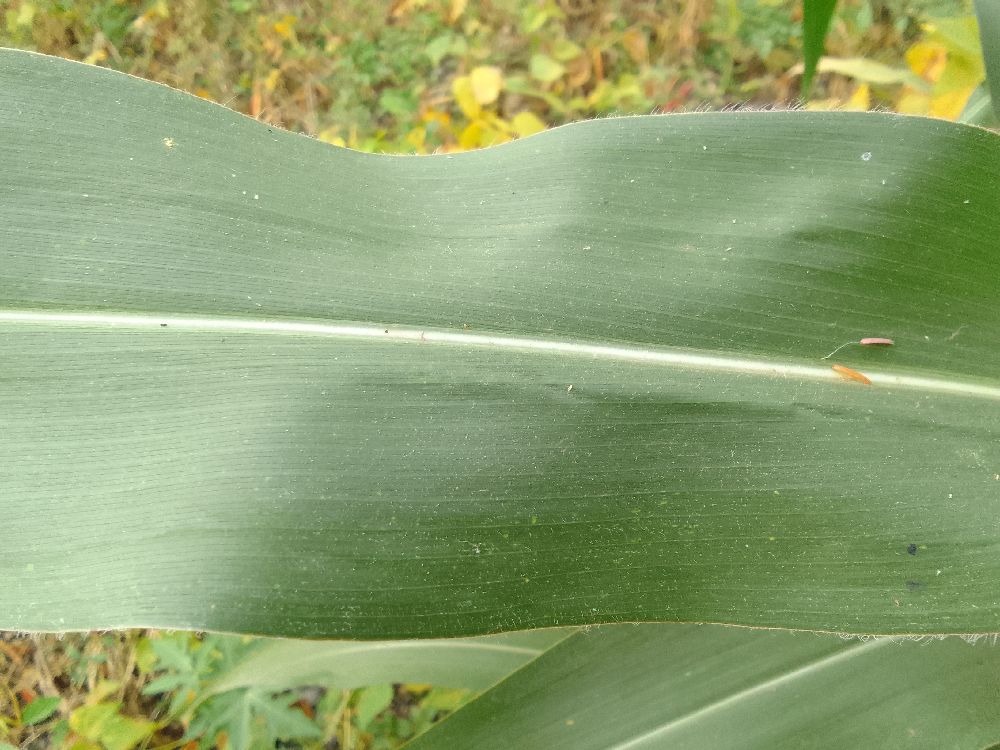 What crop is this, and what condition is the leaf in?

maize, healthy
